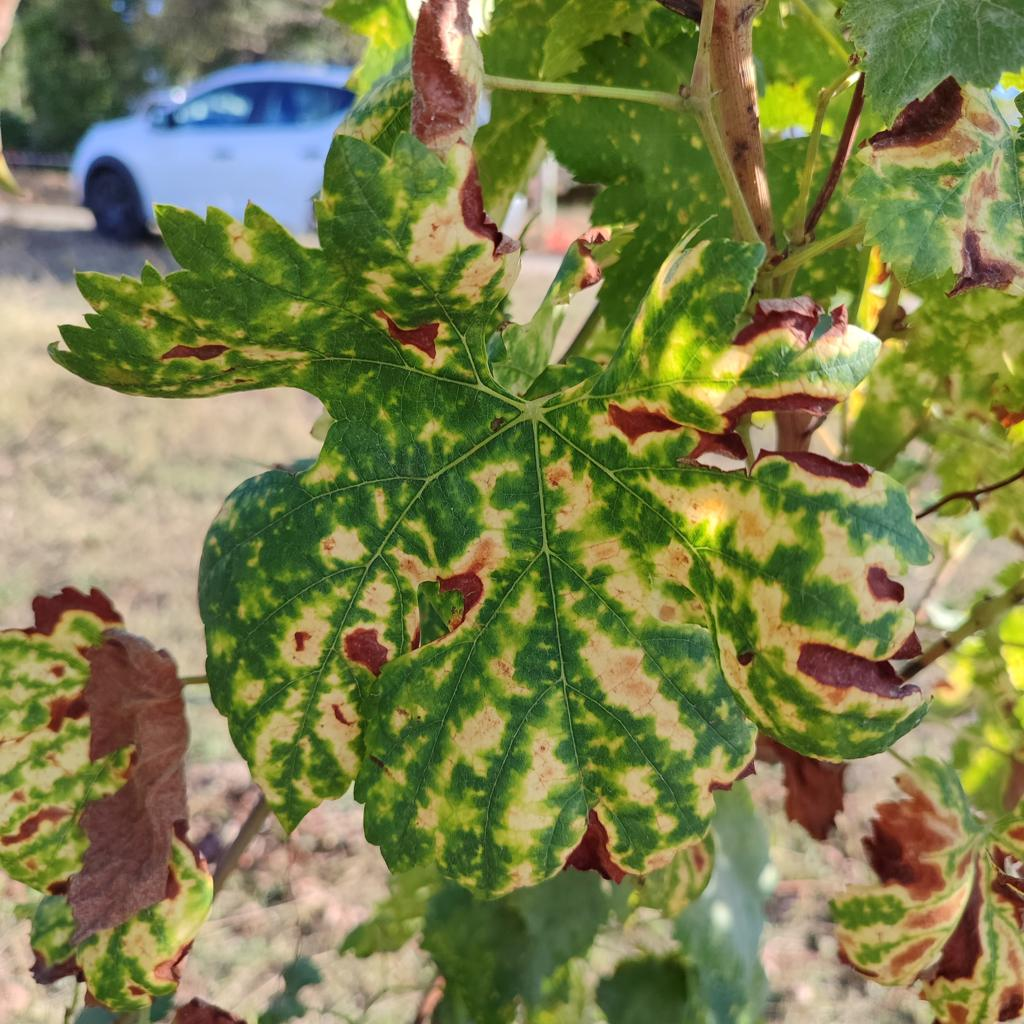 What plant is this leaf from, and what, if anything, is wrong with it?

grapevine, esca complex
